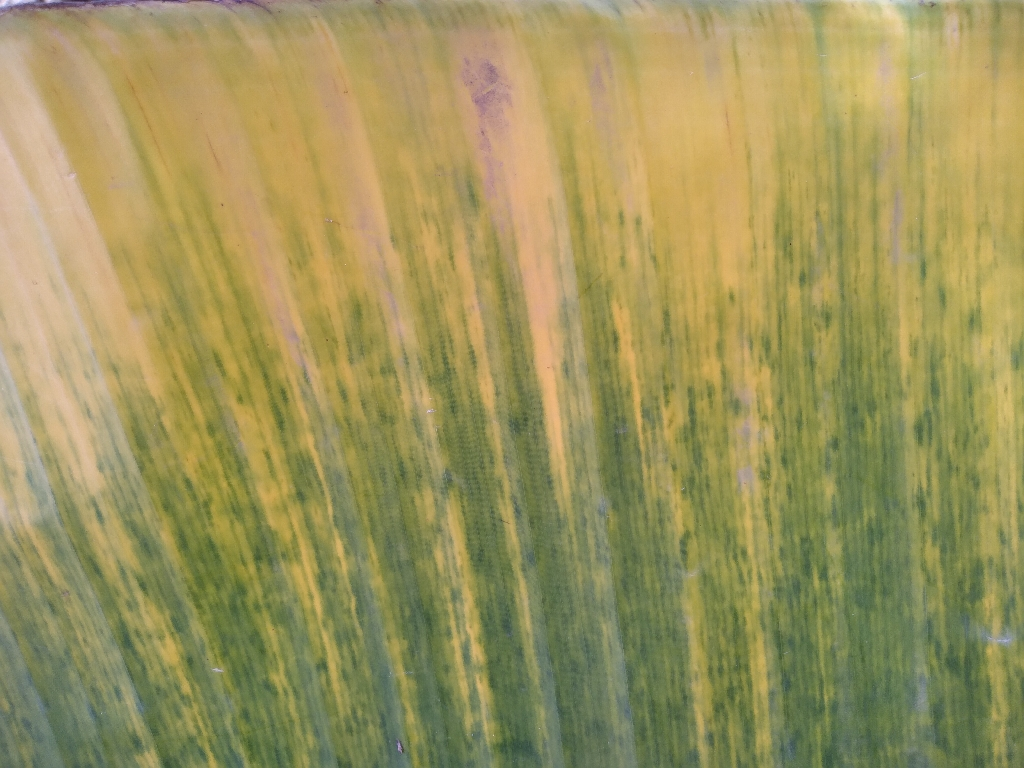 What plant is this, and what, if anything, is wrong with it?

banana, fusarium wilt race 1
